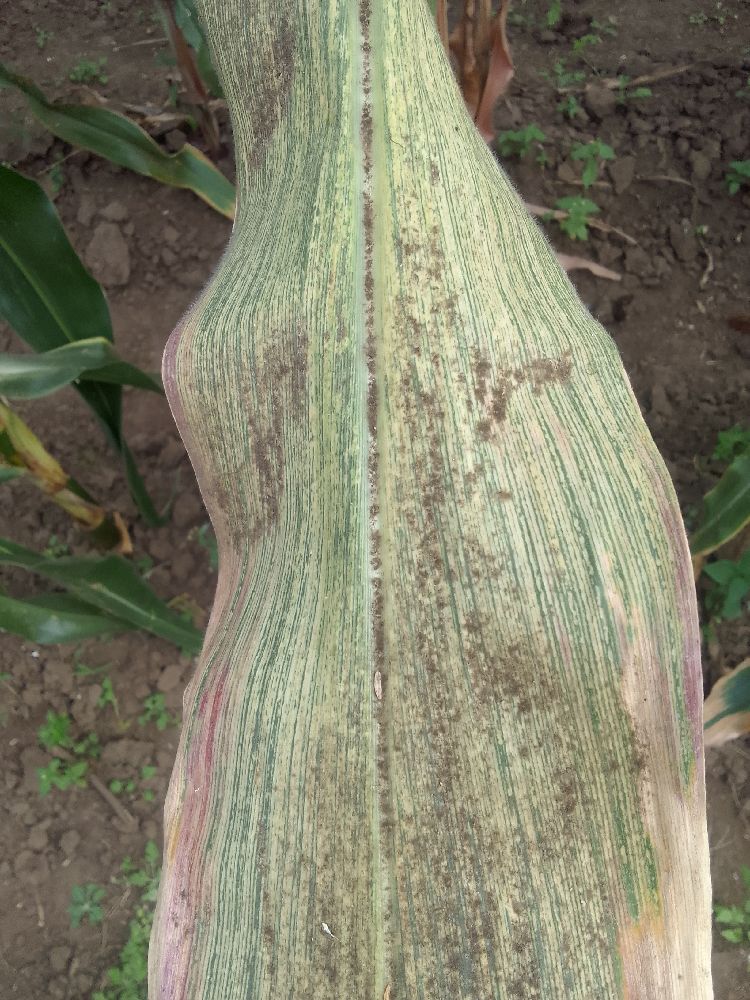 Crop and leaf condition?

maize, maize streak virus
